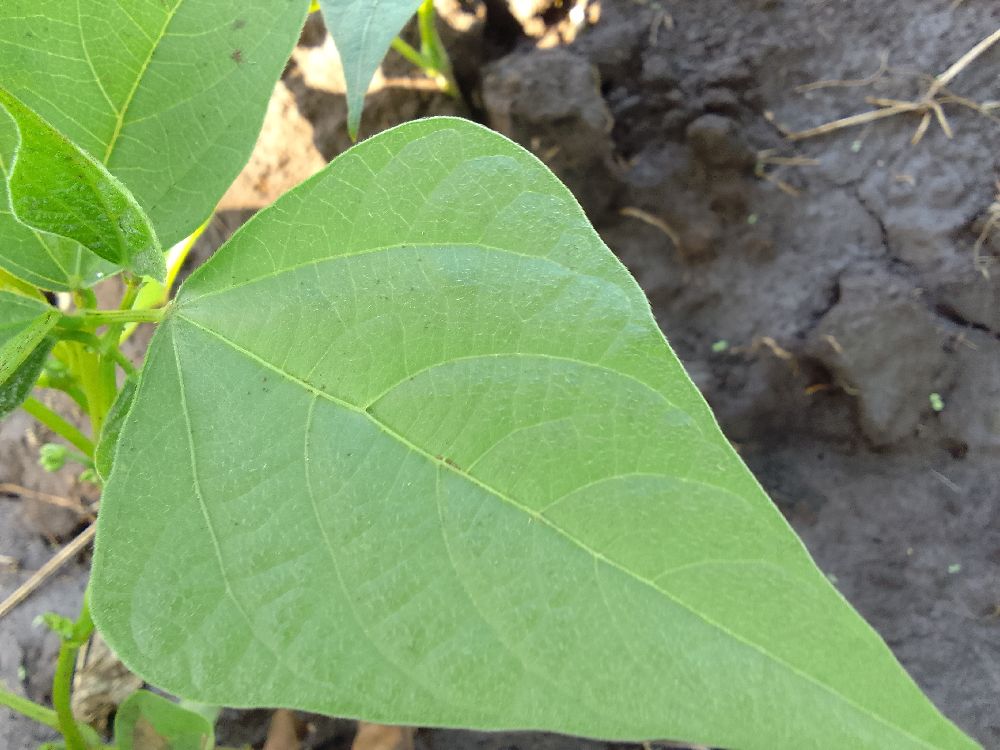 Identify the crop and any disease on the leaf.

common bean, healthy
